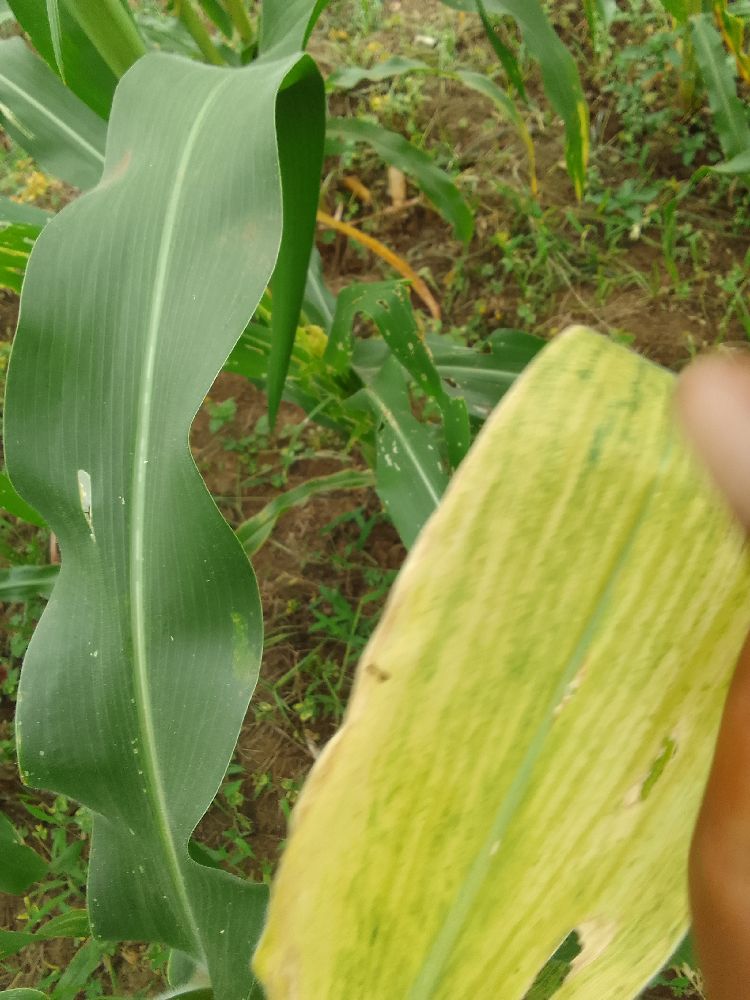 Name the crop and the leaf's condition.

maize, maize lethal necrosis
